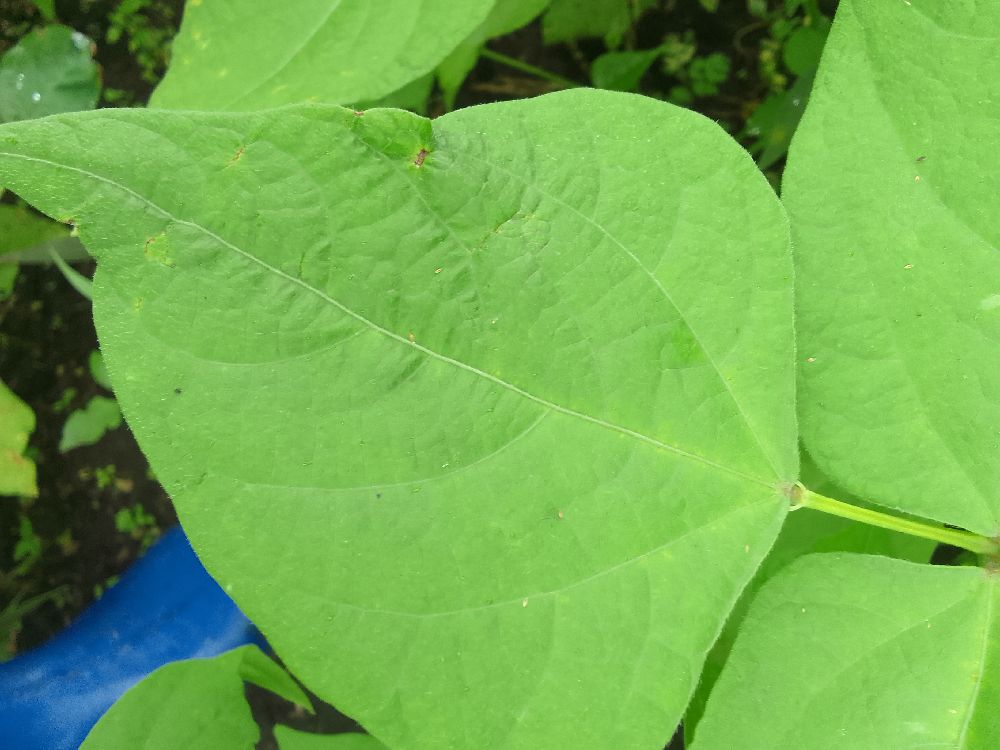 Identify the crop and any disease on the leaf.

common bean, healthy
